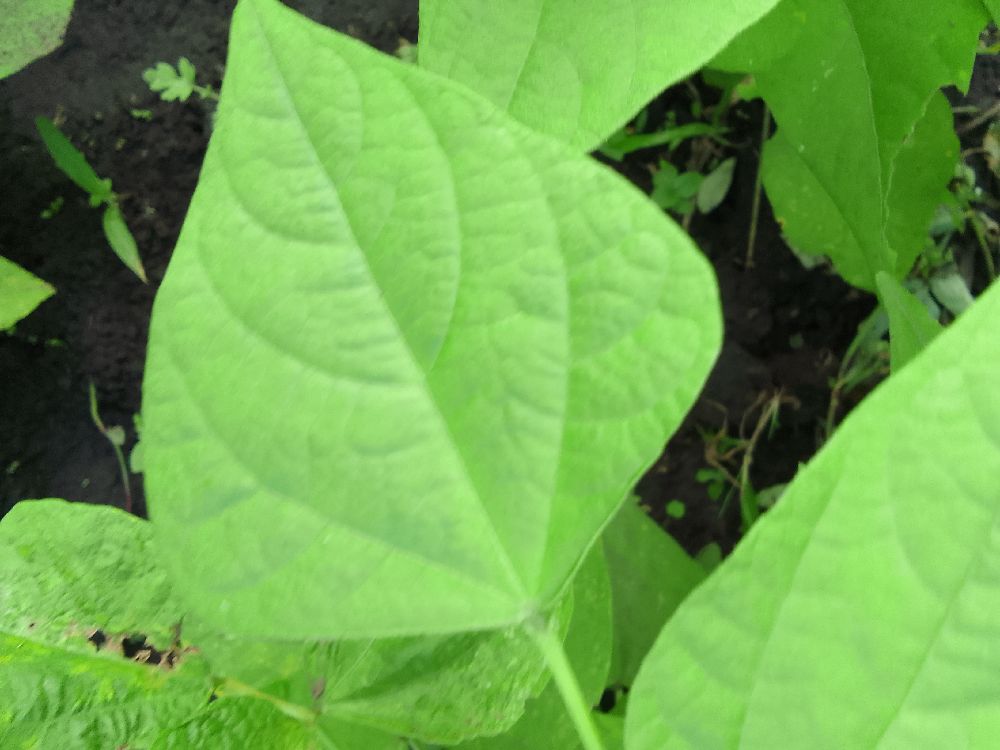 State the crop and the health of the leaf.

common bean, healthy
